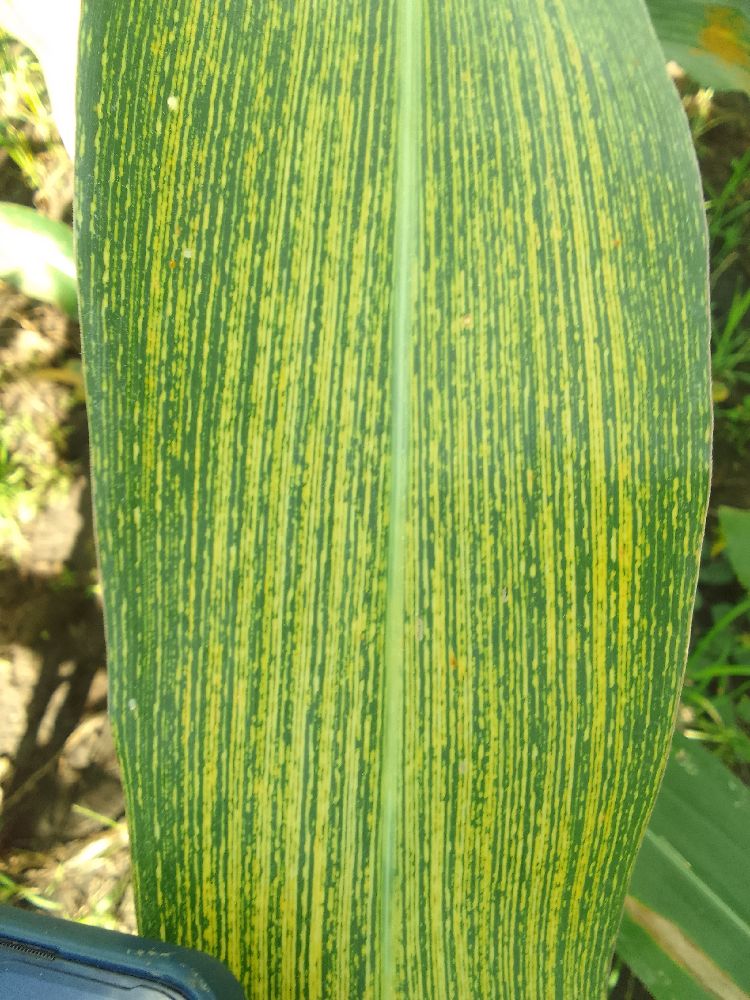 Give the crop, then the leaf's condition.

maize, maize streak virus
